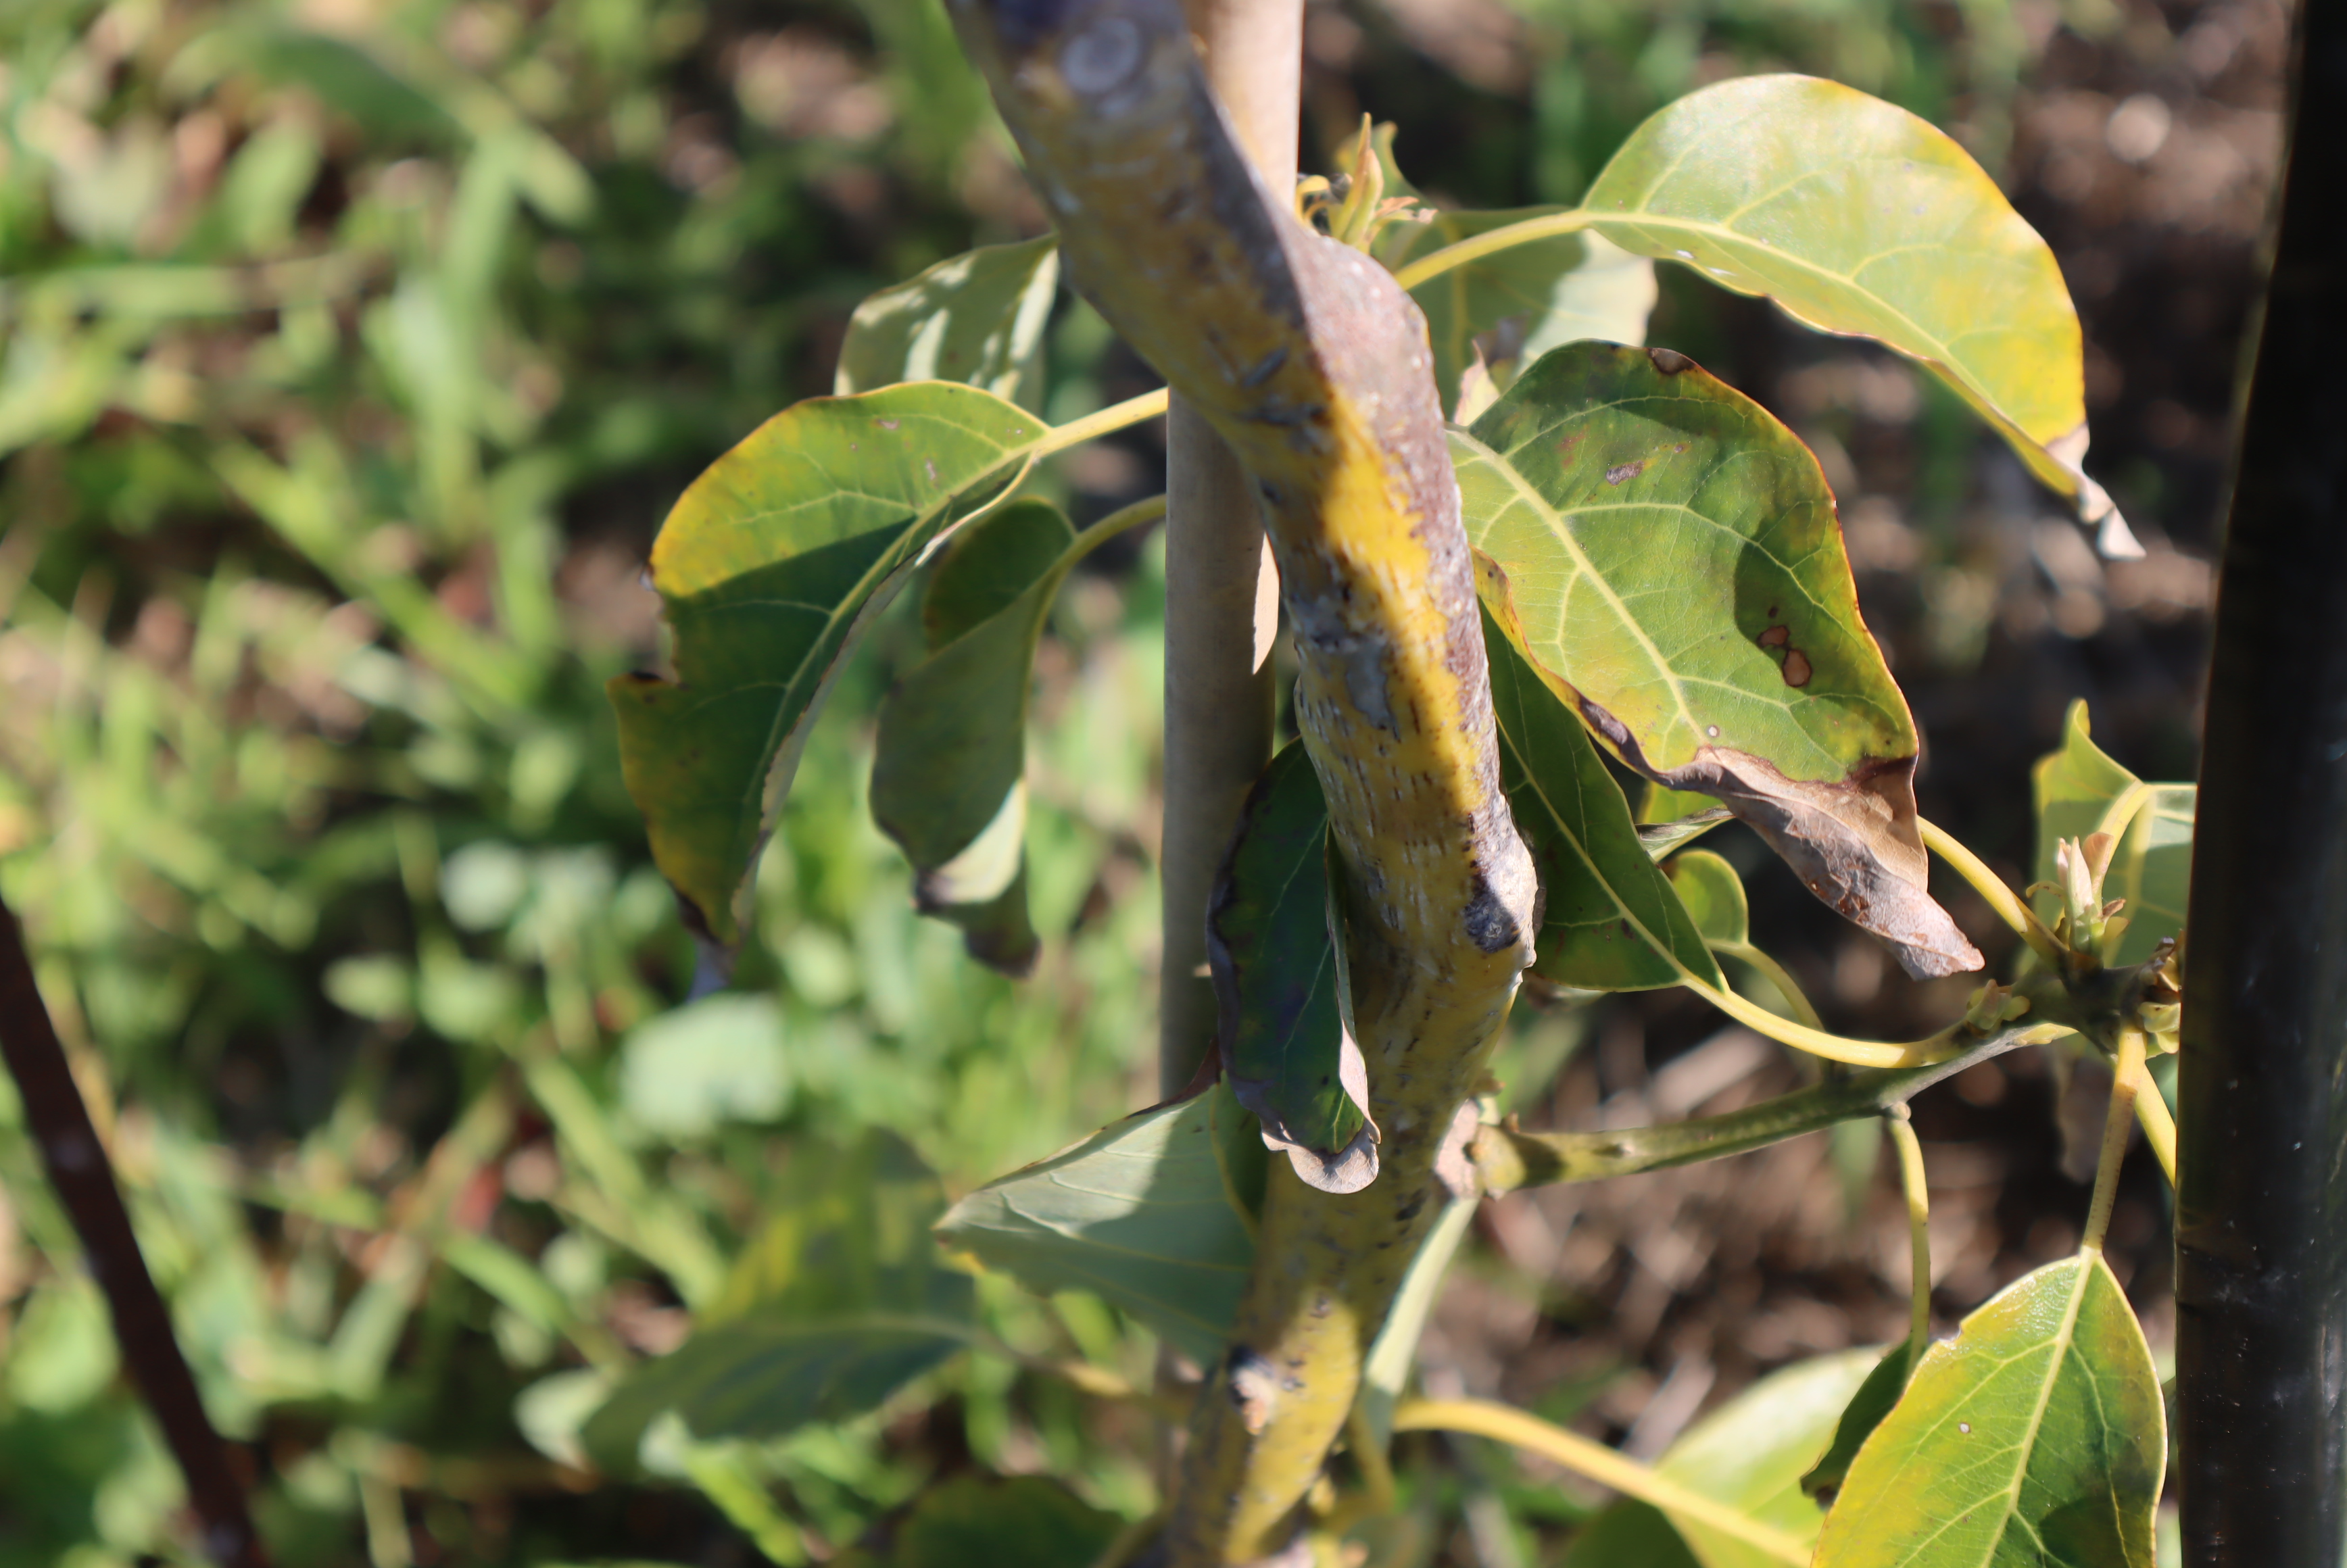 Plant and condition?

avocado, alternaria, frost damage, unknown
